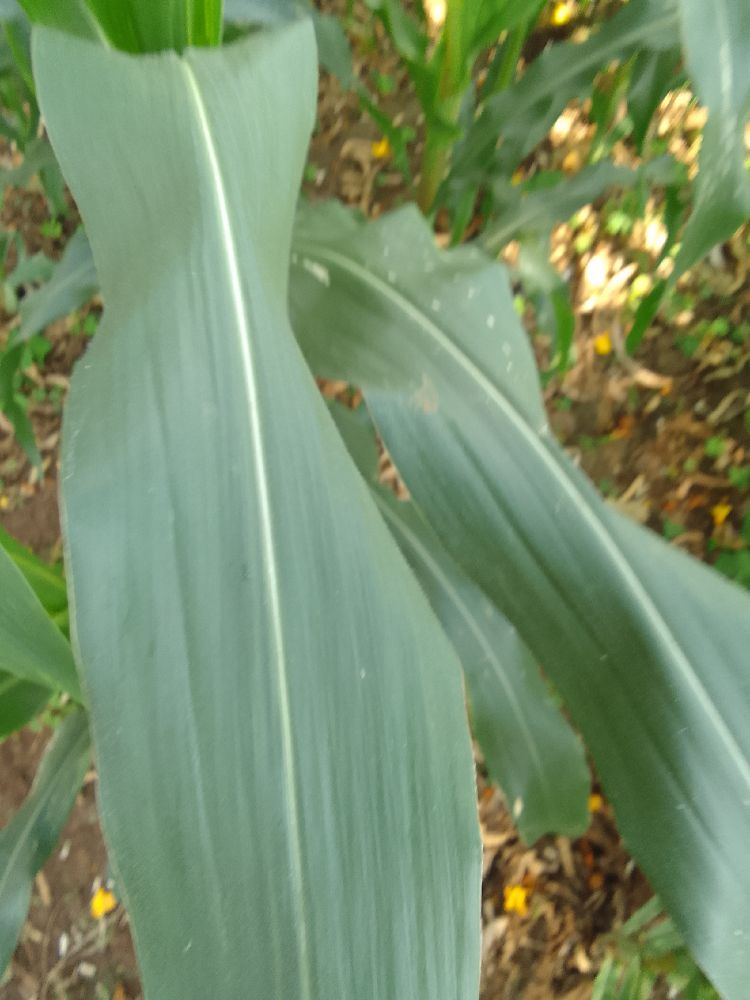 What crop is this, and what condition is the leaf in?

maize, healthy
